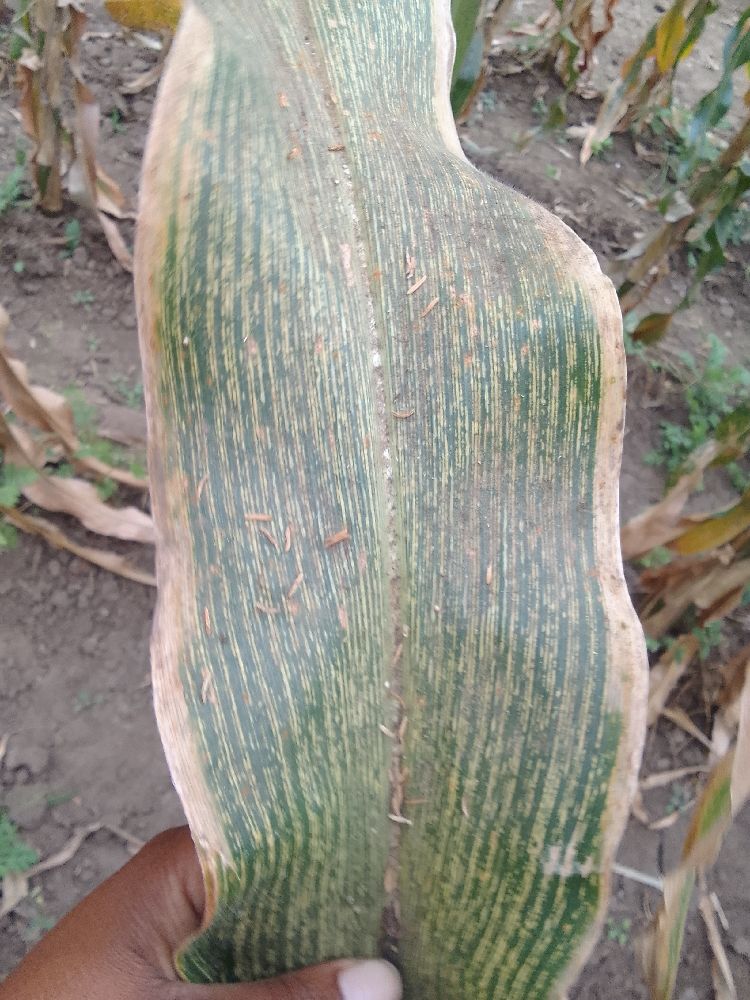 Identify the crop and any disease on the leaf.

maize, maize streak virus
